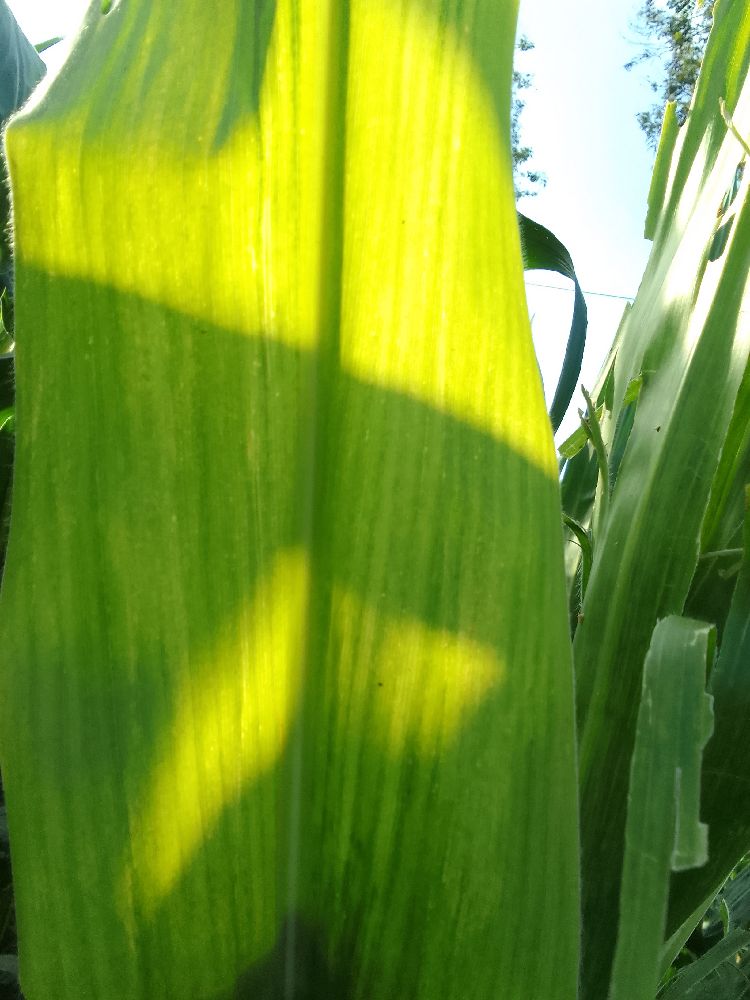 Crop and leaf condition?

maize, maize lethal necrosis
